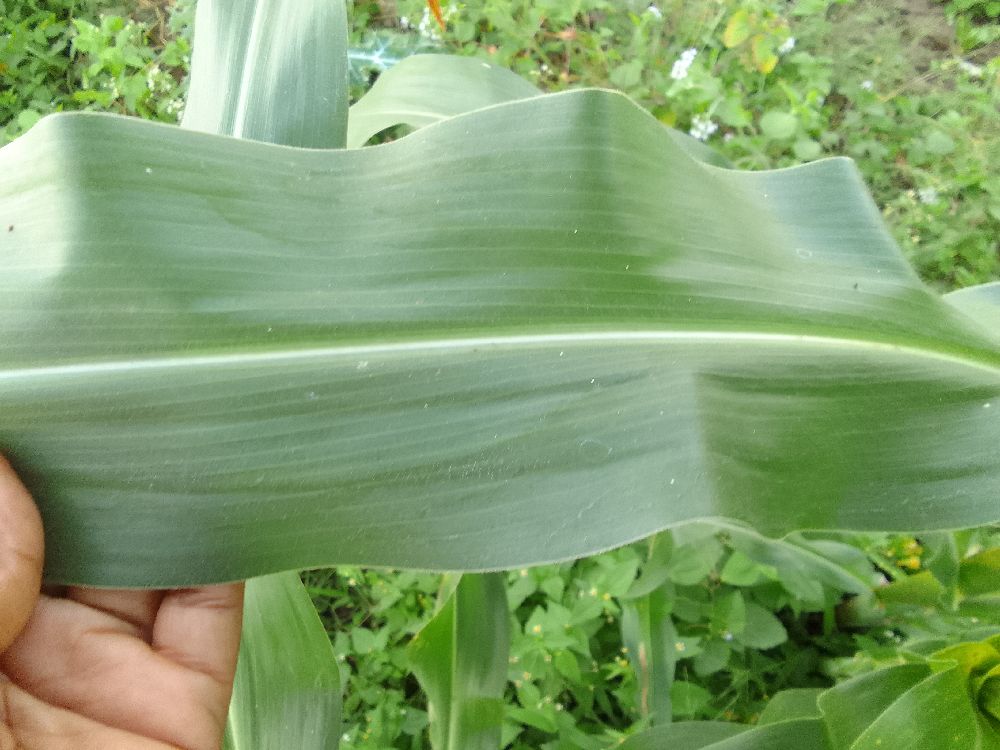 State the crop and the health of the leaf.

maize, healthy
